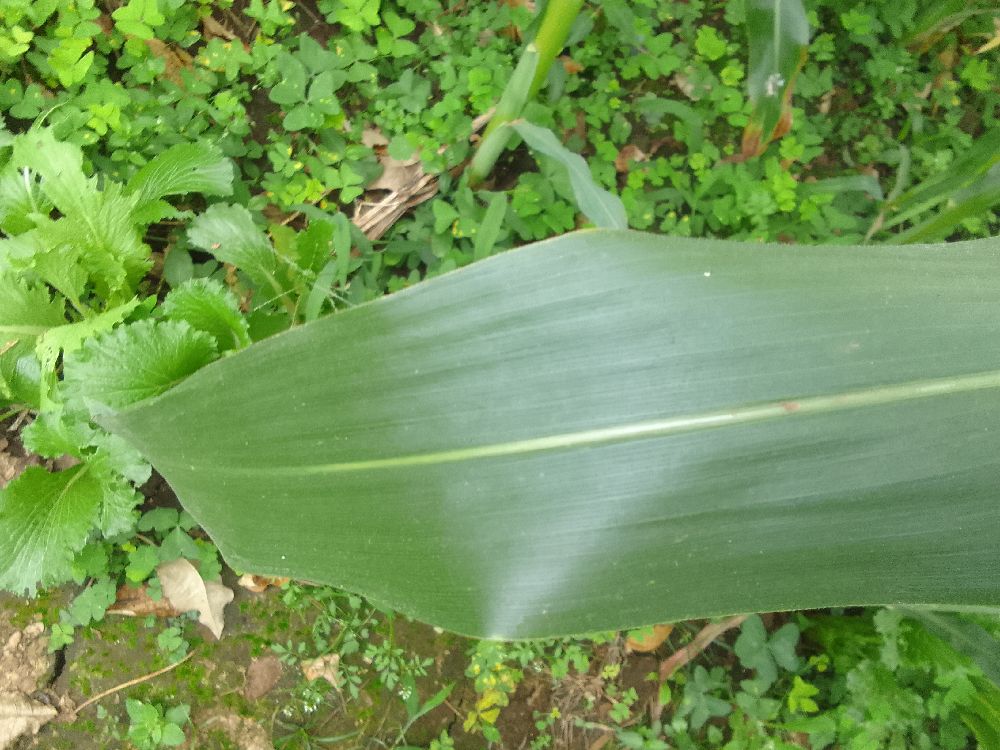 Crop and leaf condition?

maize, healthy
